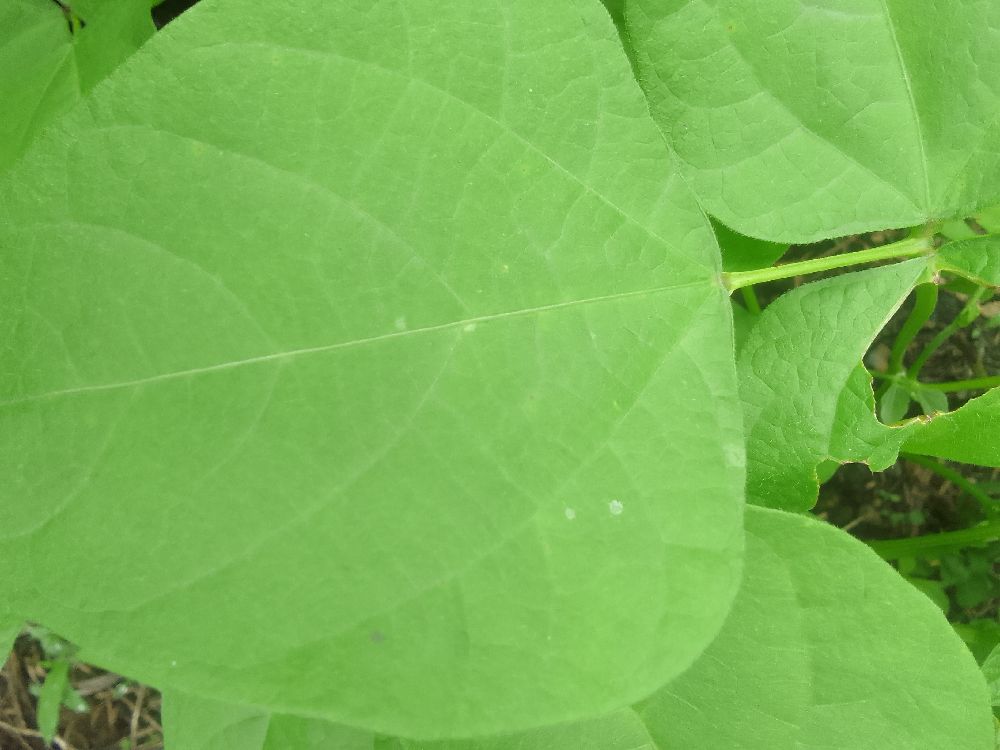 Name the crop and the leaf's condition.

common bean, healthy
